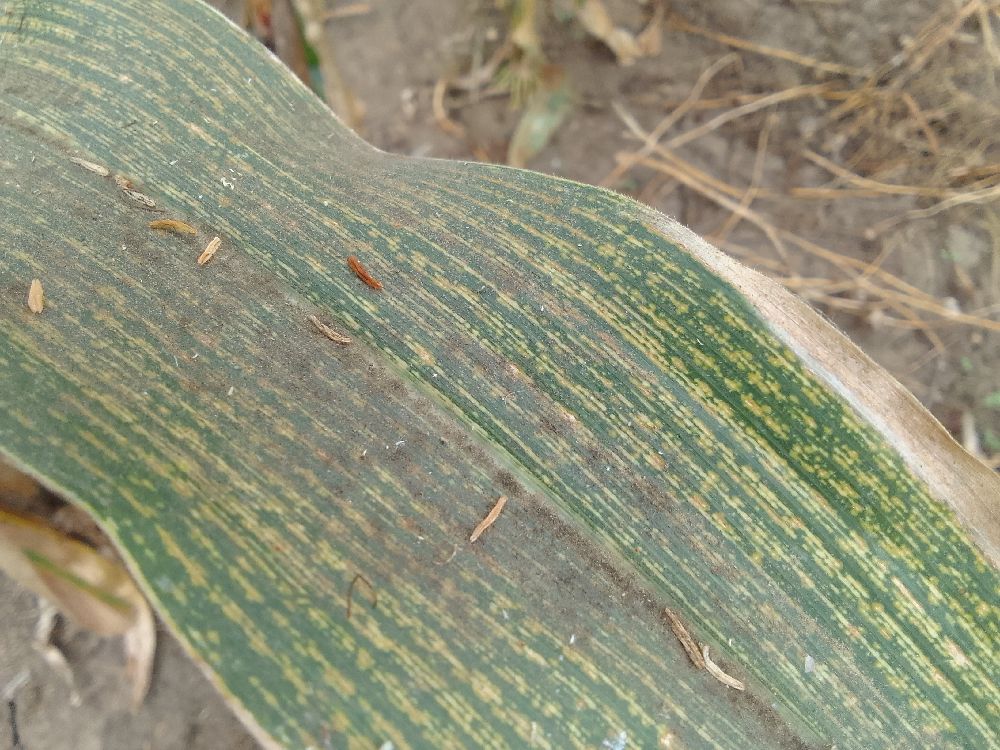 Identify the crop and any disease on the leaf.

maize, maize streak virus
